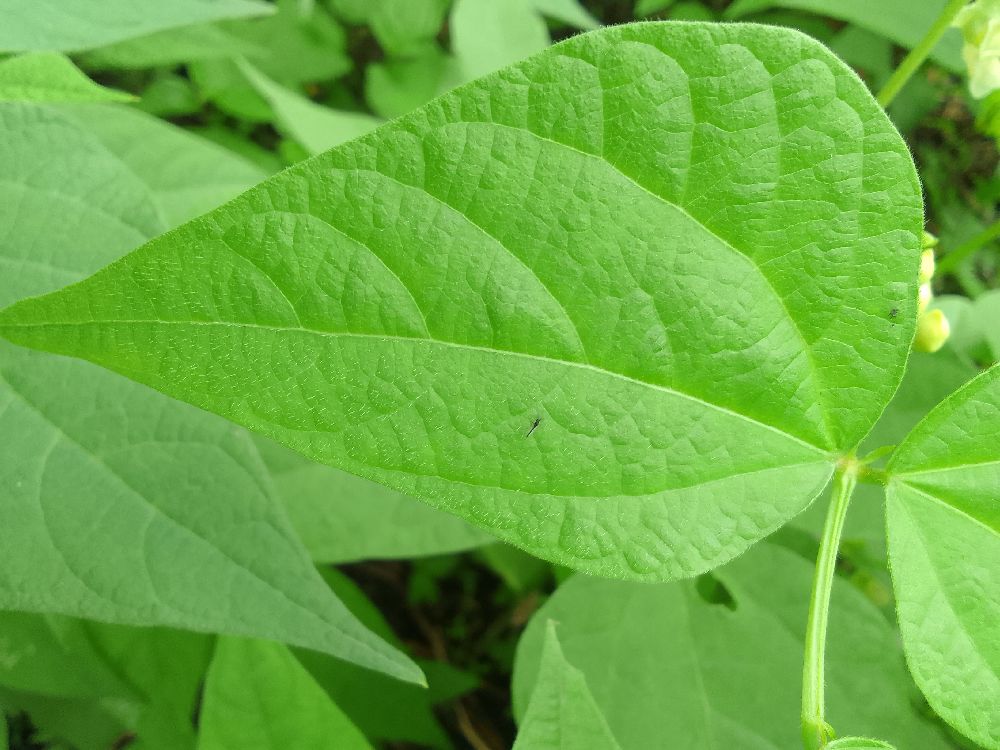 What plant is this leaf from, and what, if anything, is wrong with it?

common bean, healthy
